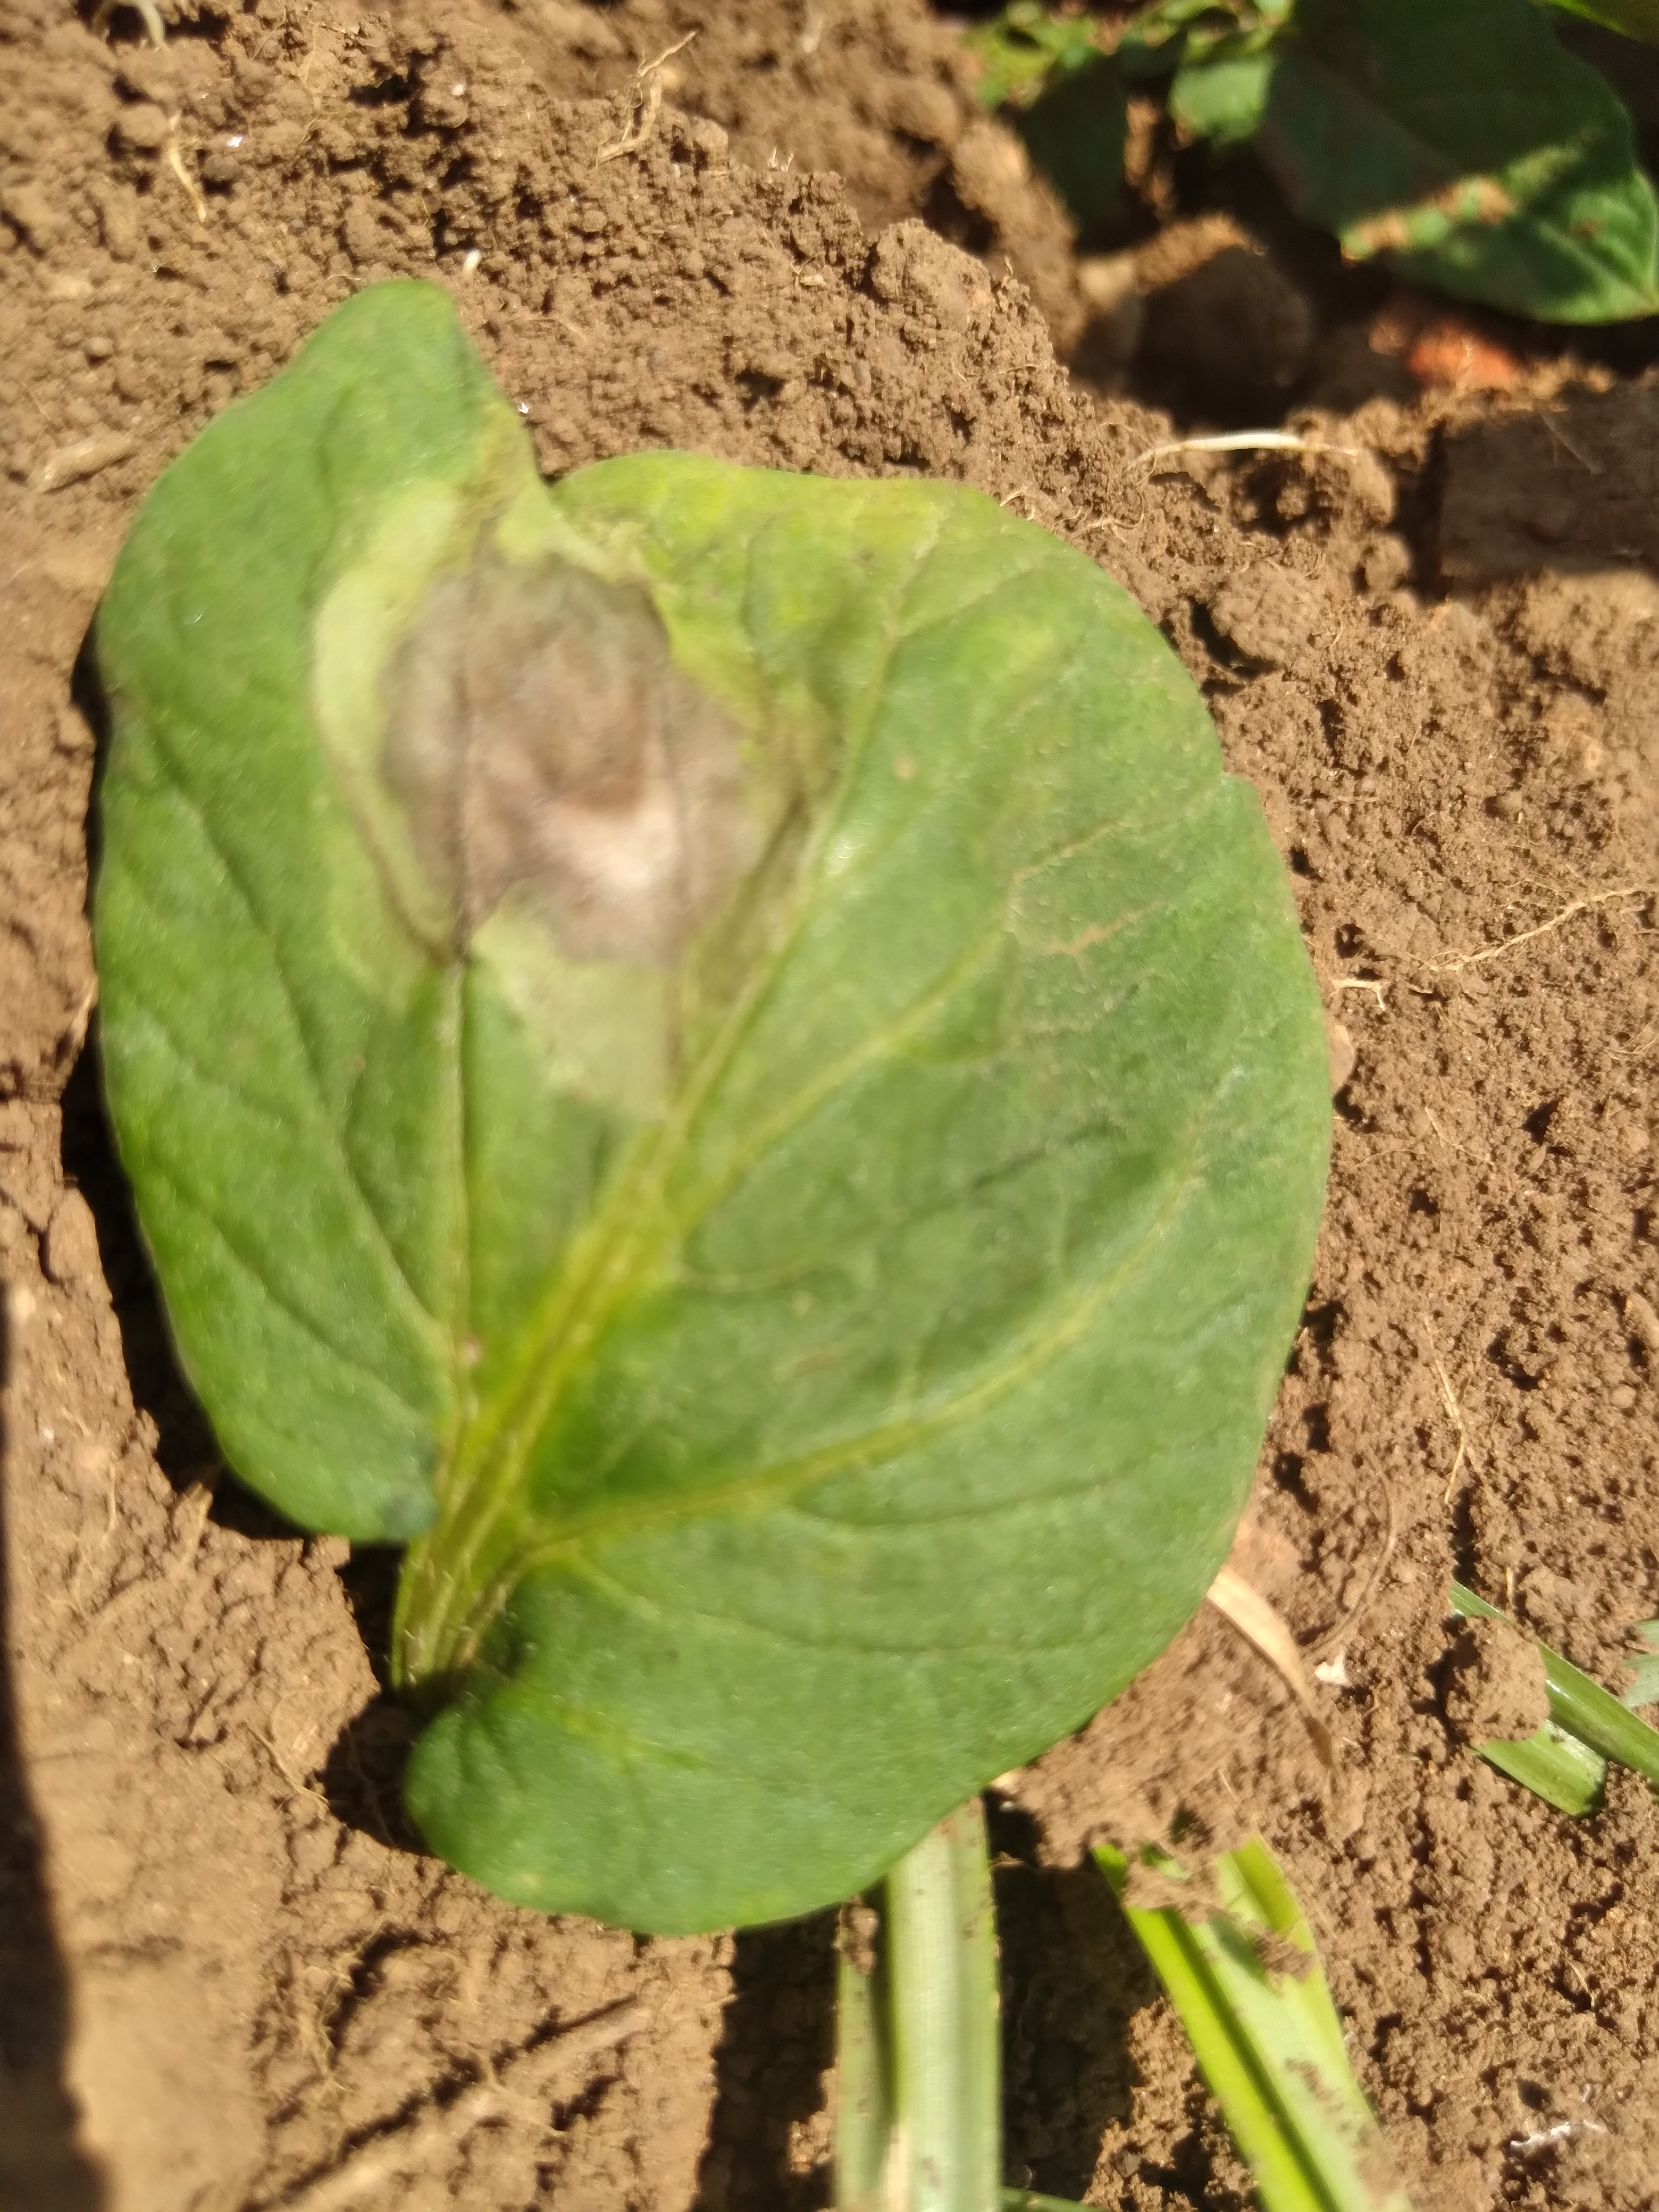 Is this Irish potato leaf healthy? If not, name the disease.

early blight
